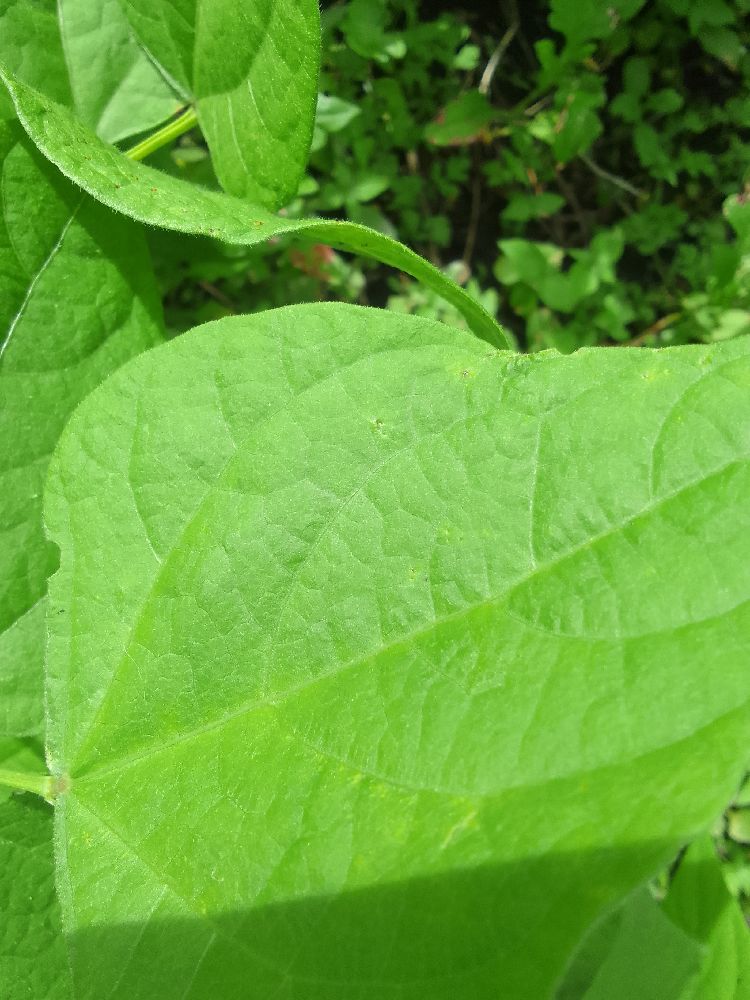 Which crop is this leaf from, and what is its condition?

common bean, healthy
